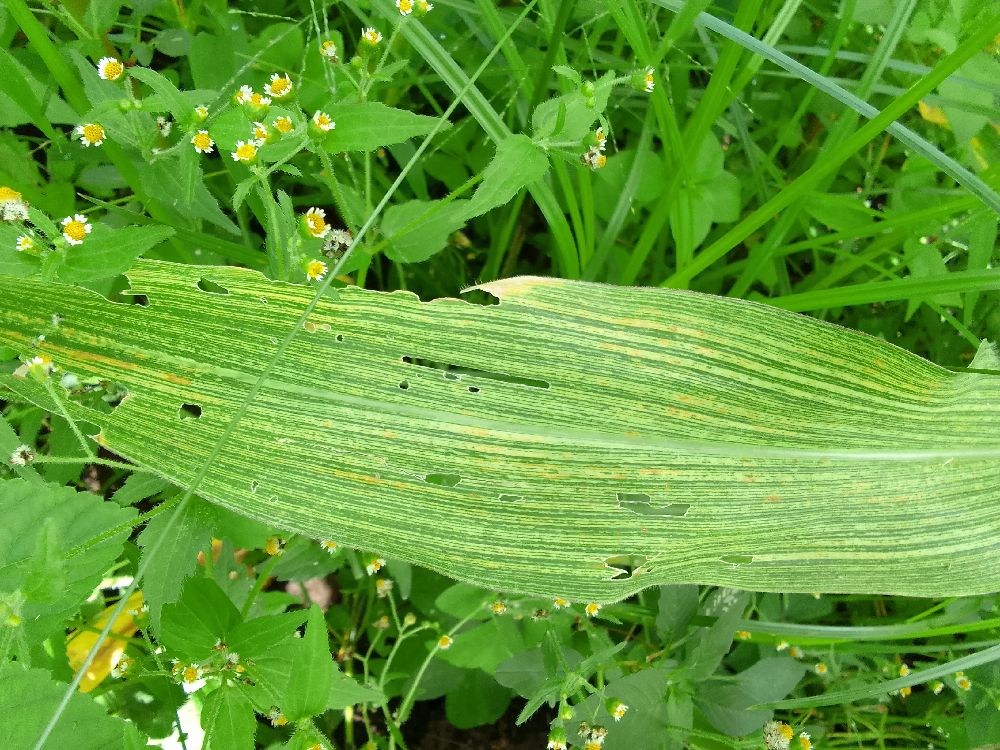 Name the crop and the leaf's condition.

maize, maize streak virus
